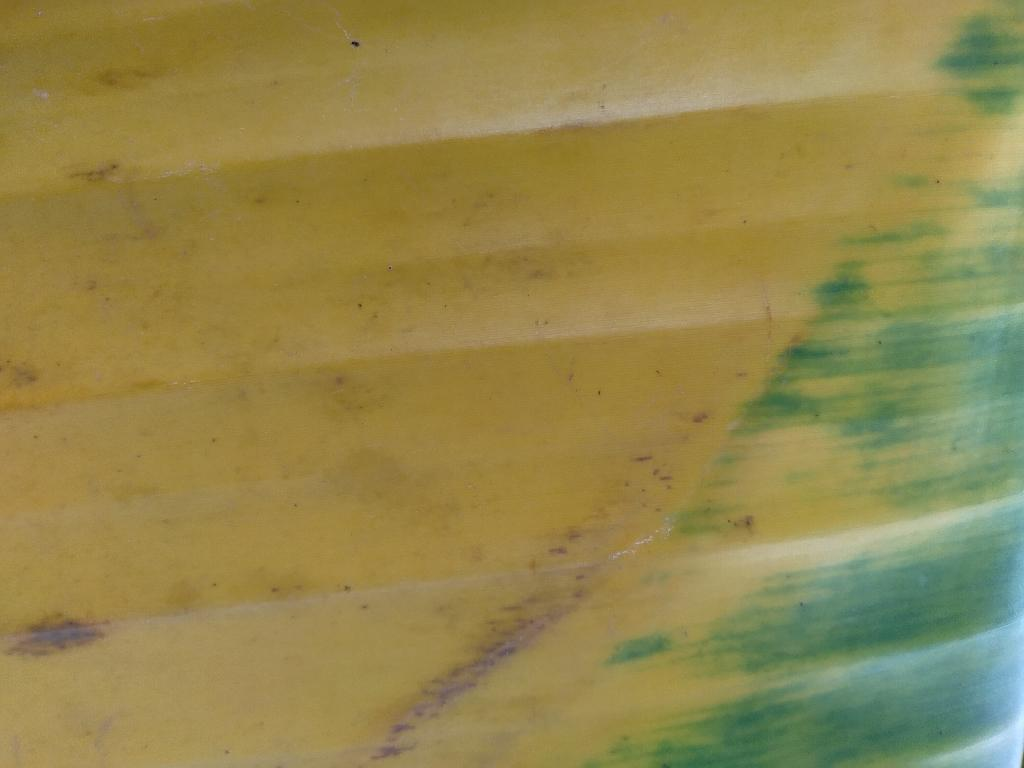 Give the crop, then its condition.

banana, fusarium wilt race 1
